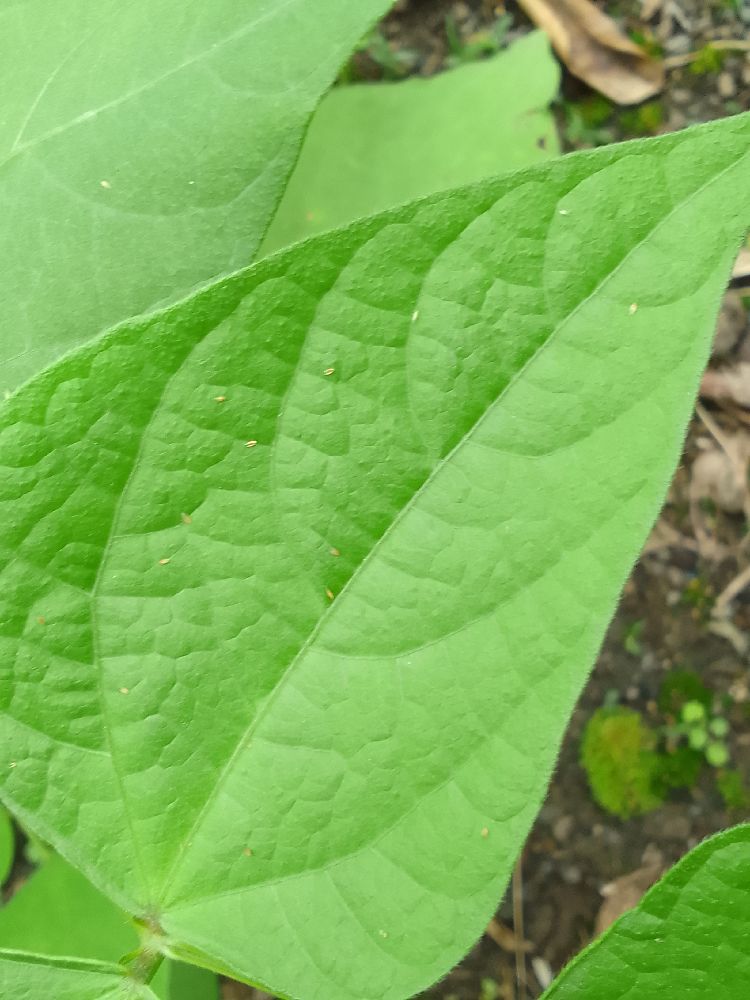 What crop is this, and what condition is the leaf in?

common bean, healthy
